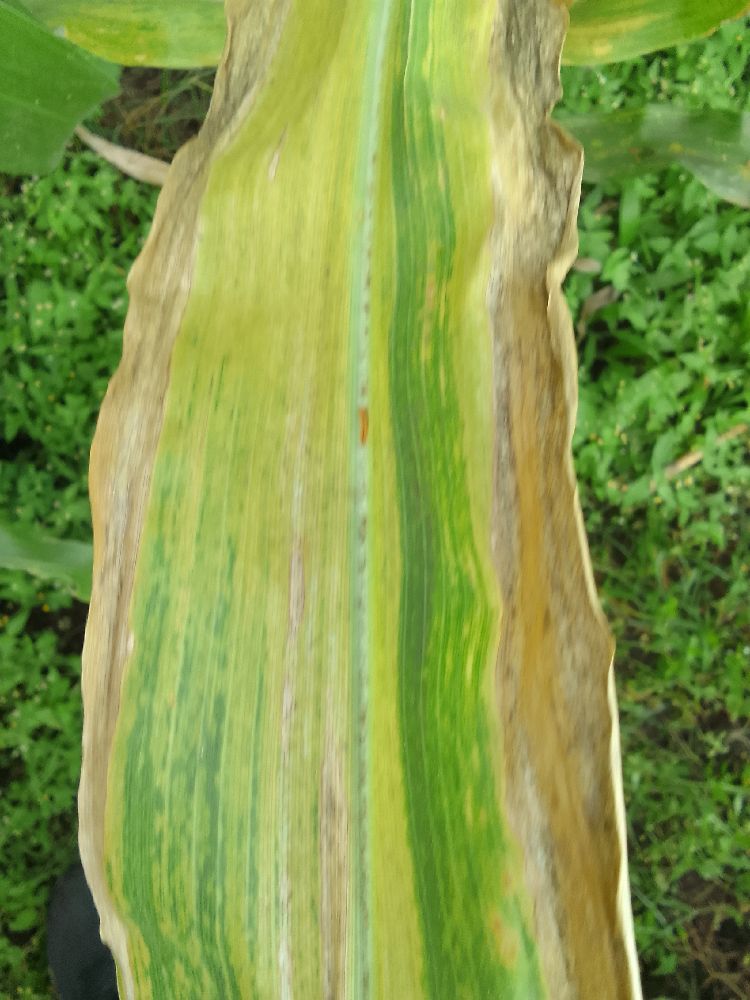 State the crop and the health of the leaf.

maize, maize lethal necrosis
